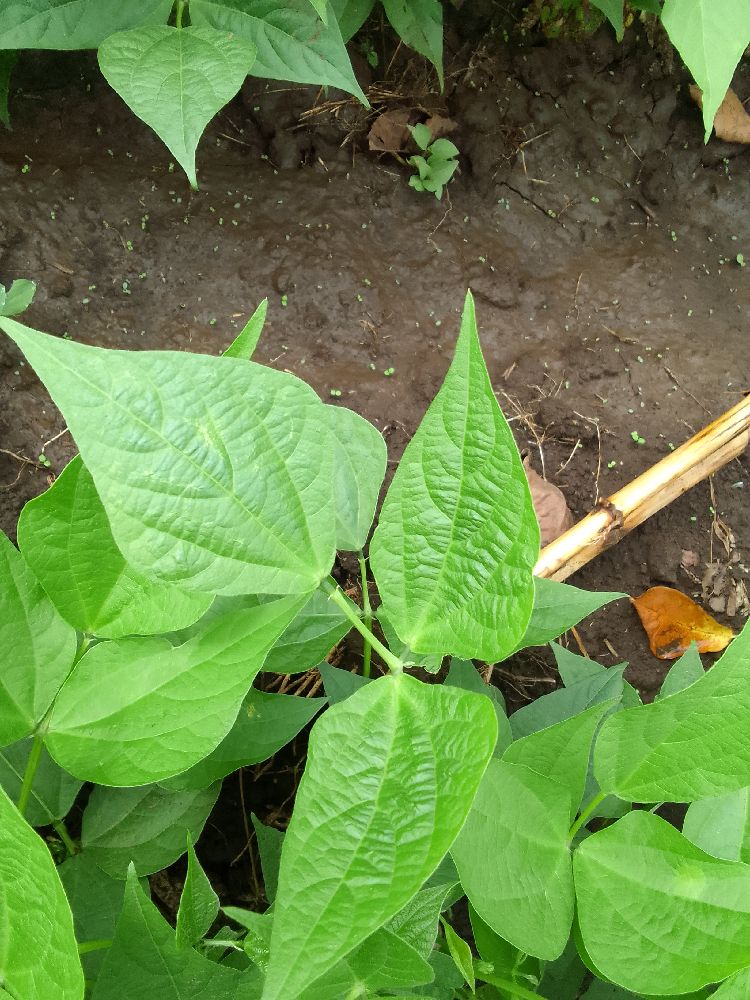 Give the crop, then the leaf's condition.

common bean, healthy
